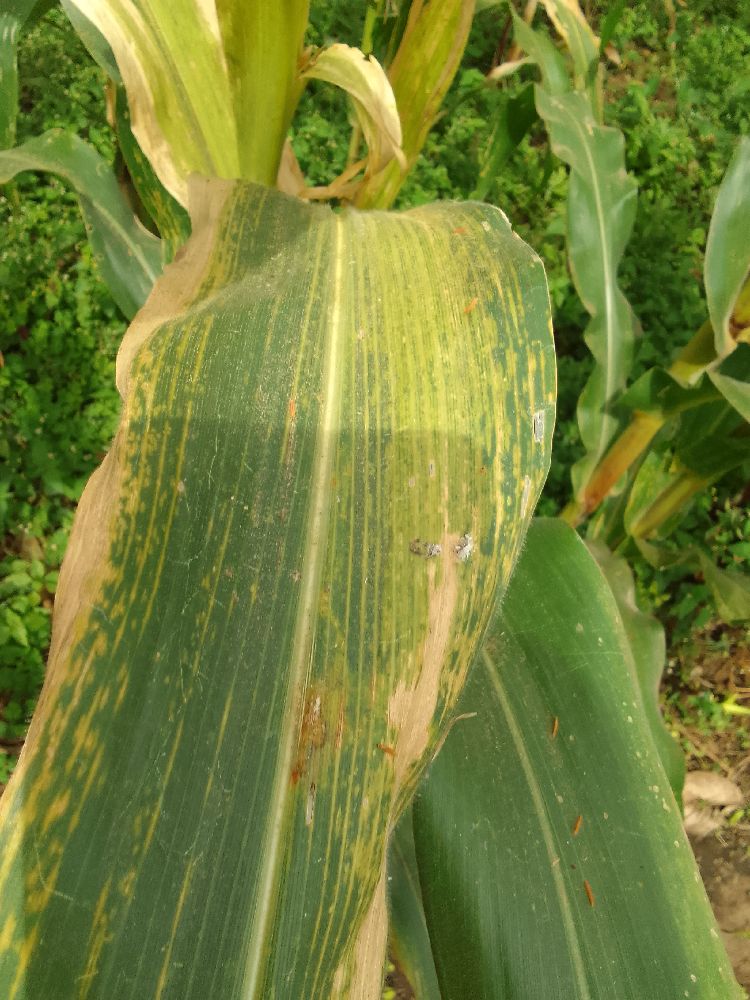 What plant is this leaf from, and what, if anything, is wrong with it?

maize, maize lethal necrosis
